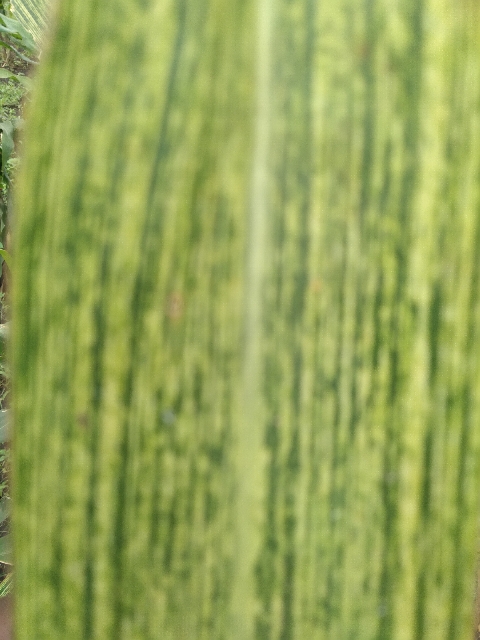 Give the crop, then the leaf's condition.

maize, maize streak virus
